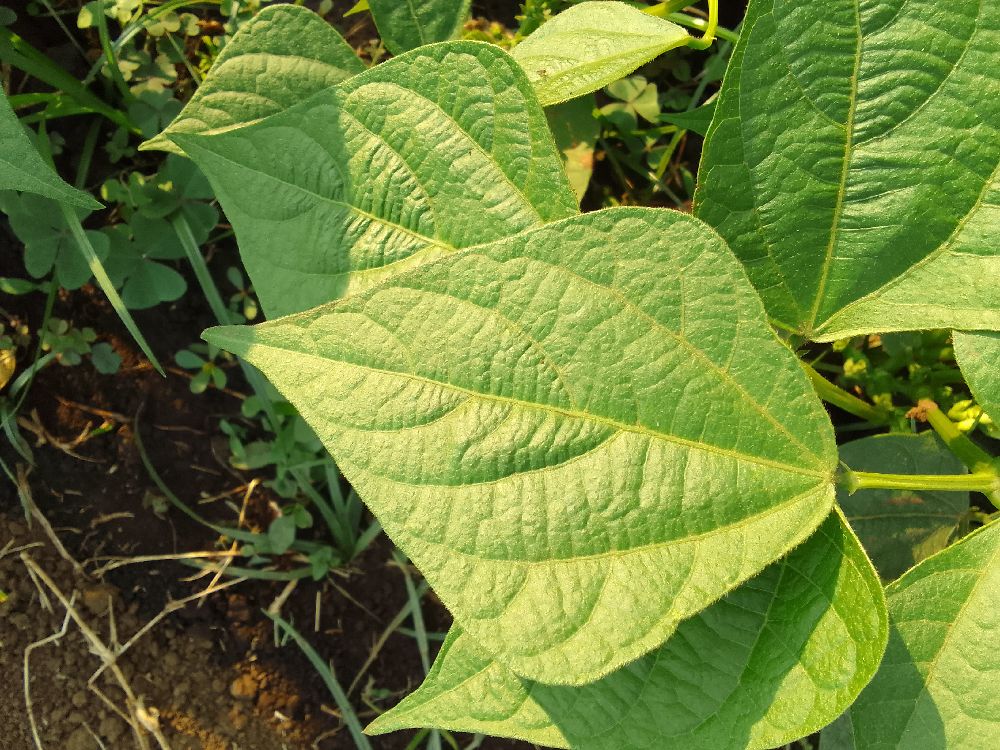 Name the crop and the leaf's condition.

common bean, healthy
